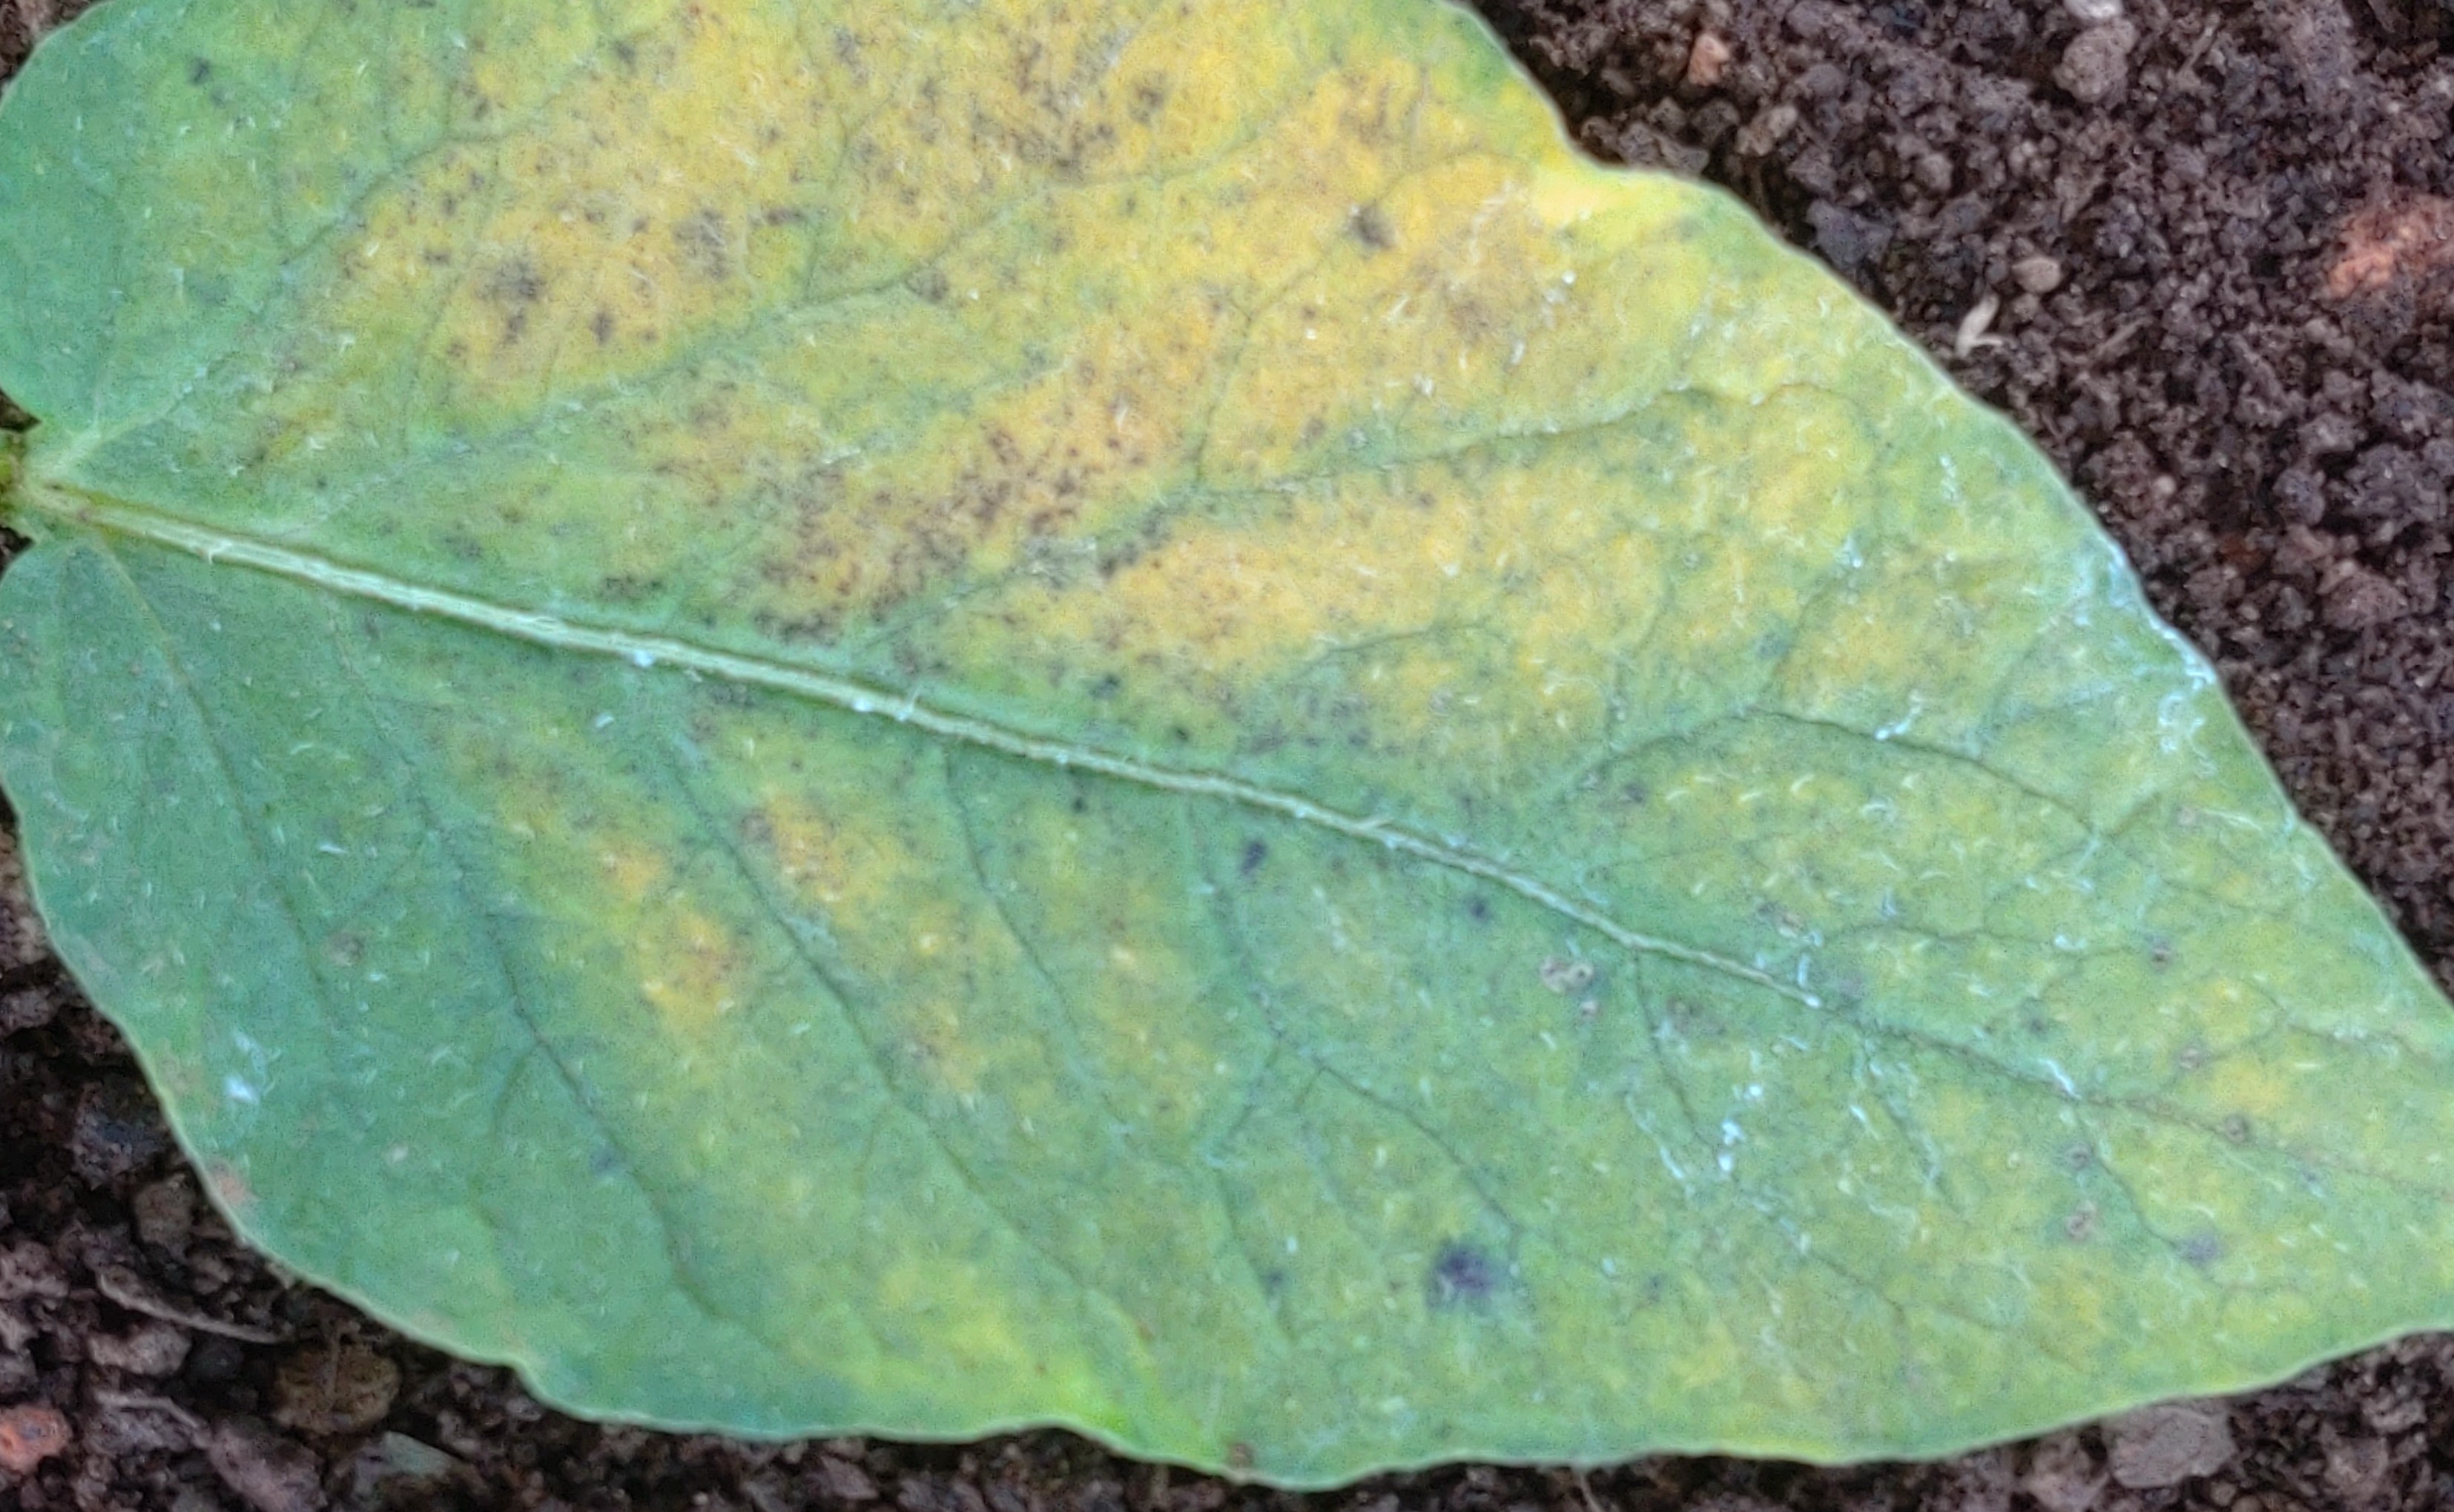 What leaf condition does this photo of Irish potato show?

late blight
